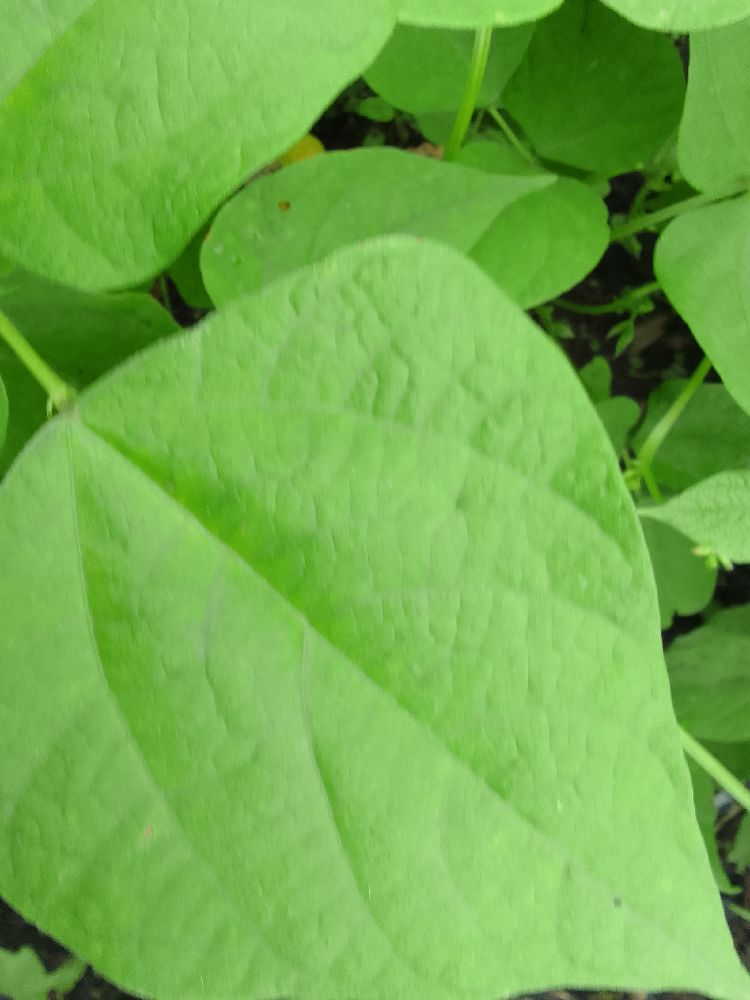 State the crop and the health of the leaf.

common bean, healthy
